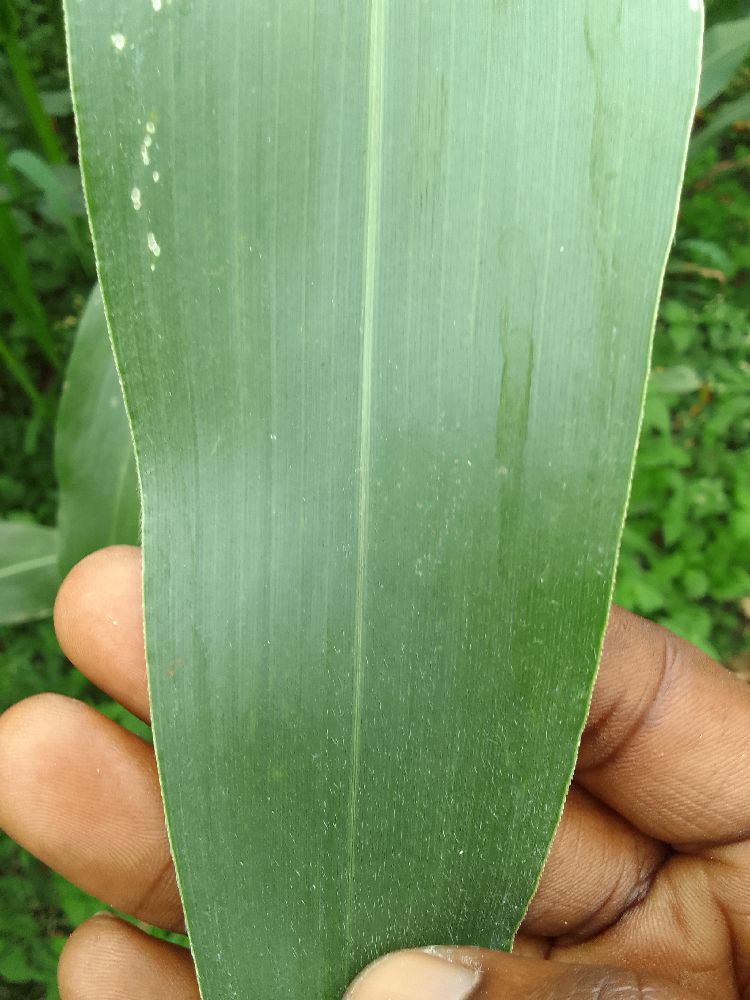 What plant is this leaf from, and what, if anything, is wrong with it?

maize, healthy
